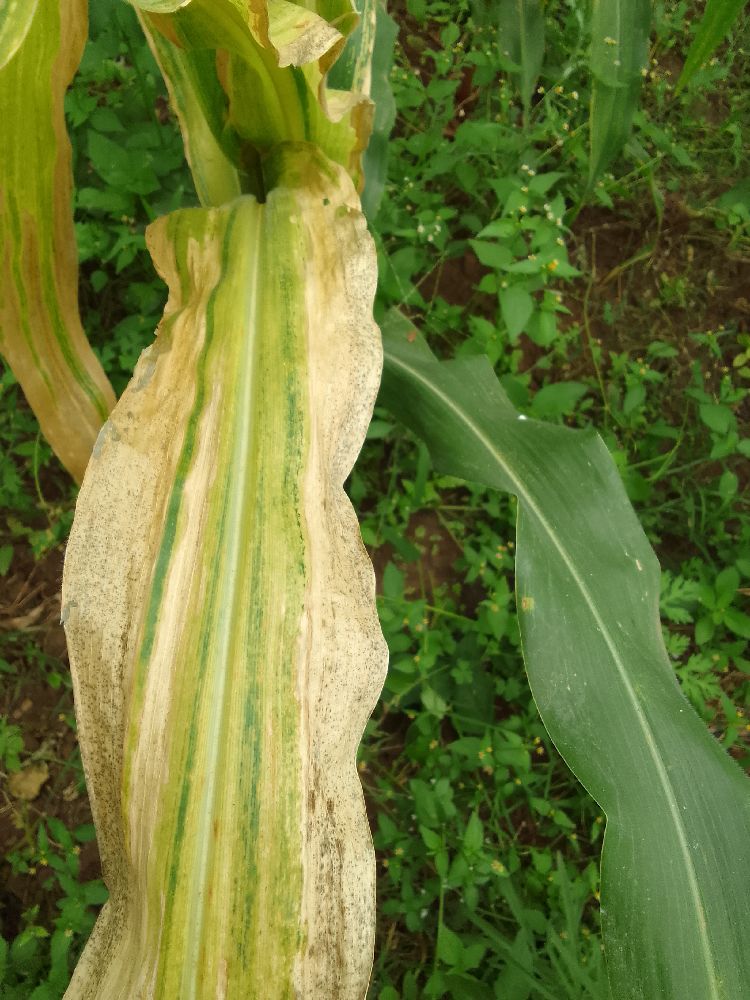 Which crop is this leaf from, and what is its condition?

maize, maize lethal necrosis
